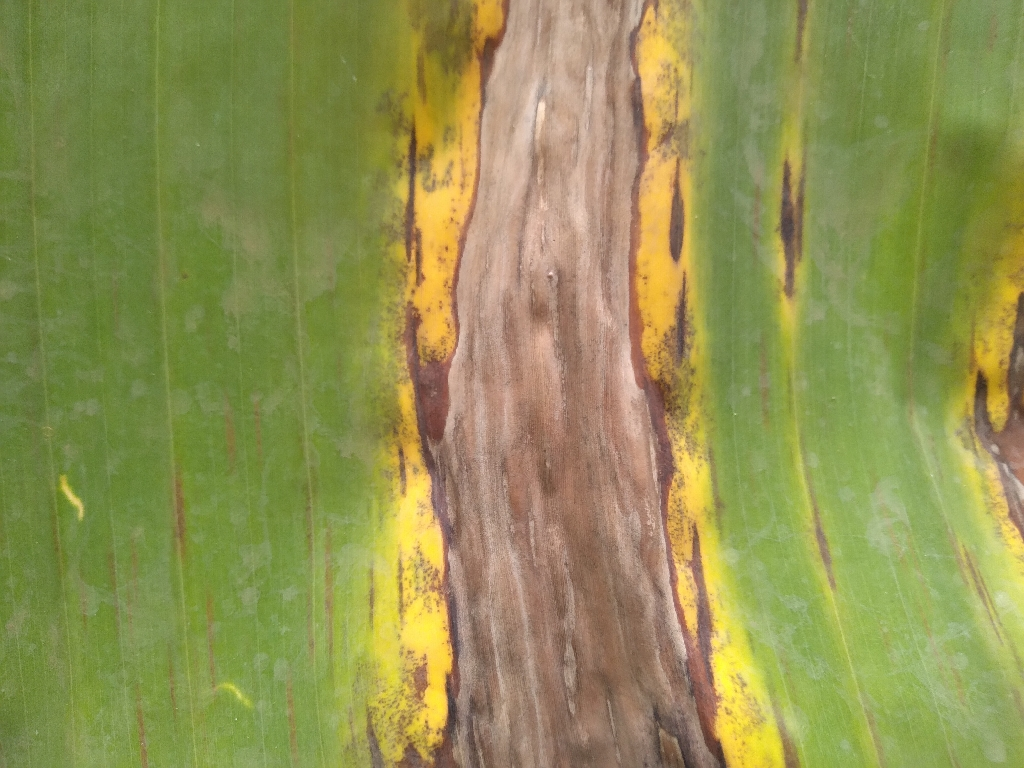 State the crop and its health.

banana, black sigatoka
